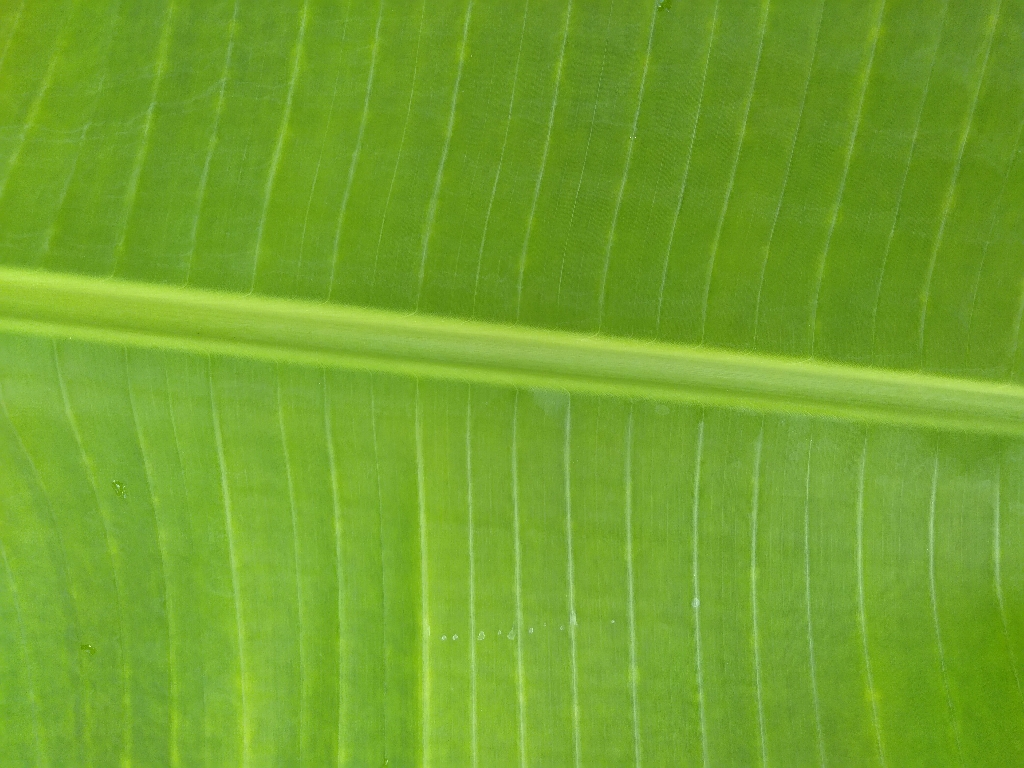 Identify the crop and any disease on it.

banana, healthy
